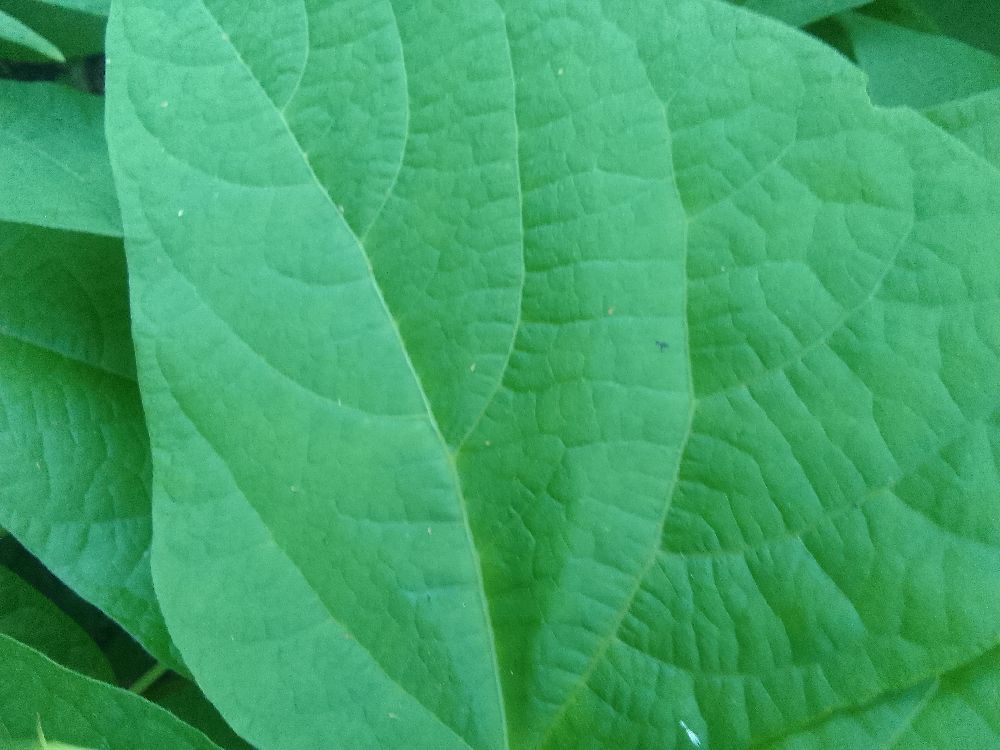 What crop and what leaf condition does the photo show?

common bean, healthy
